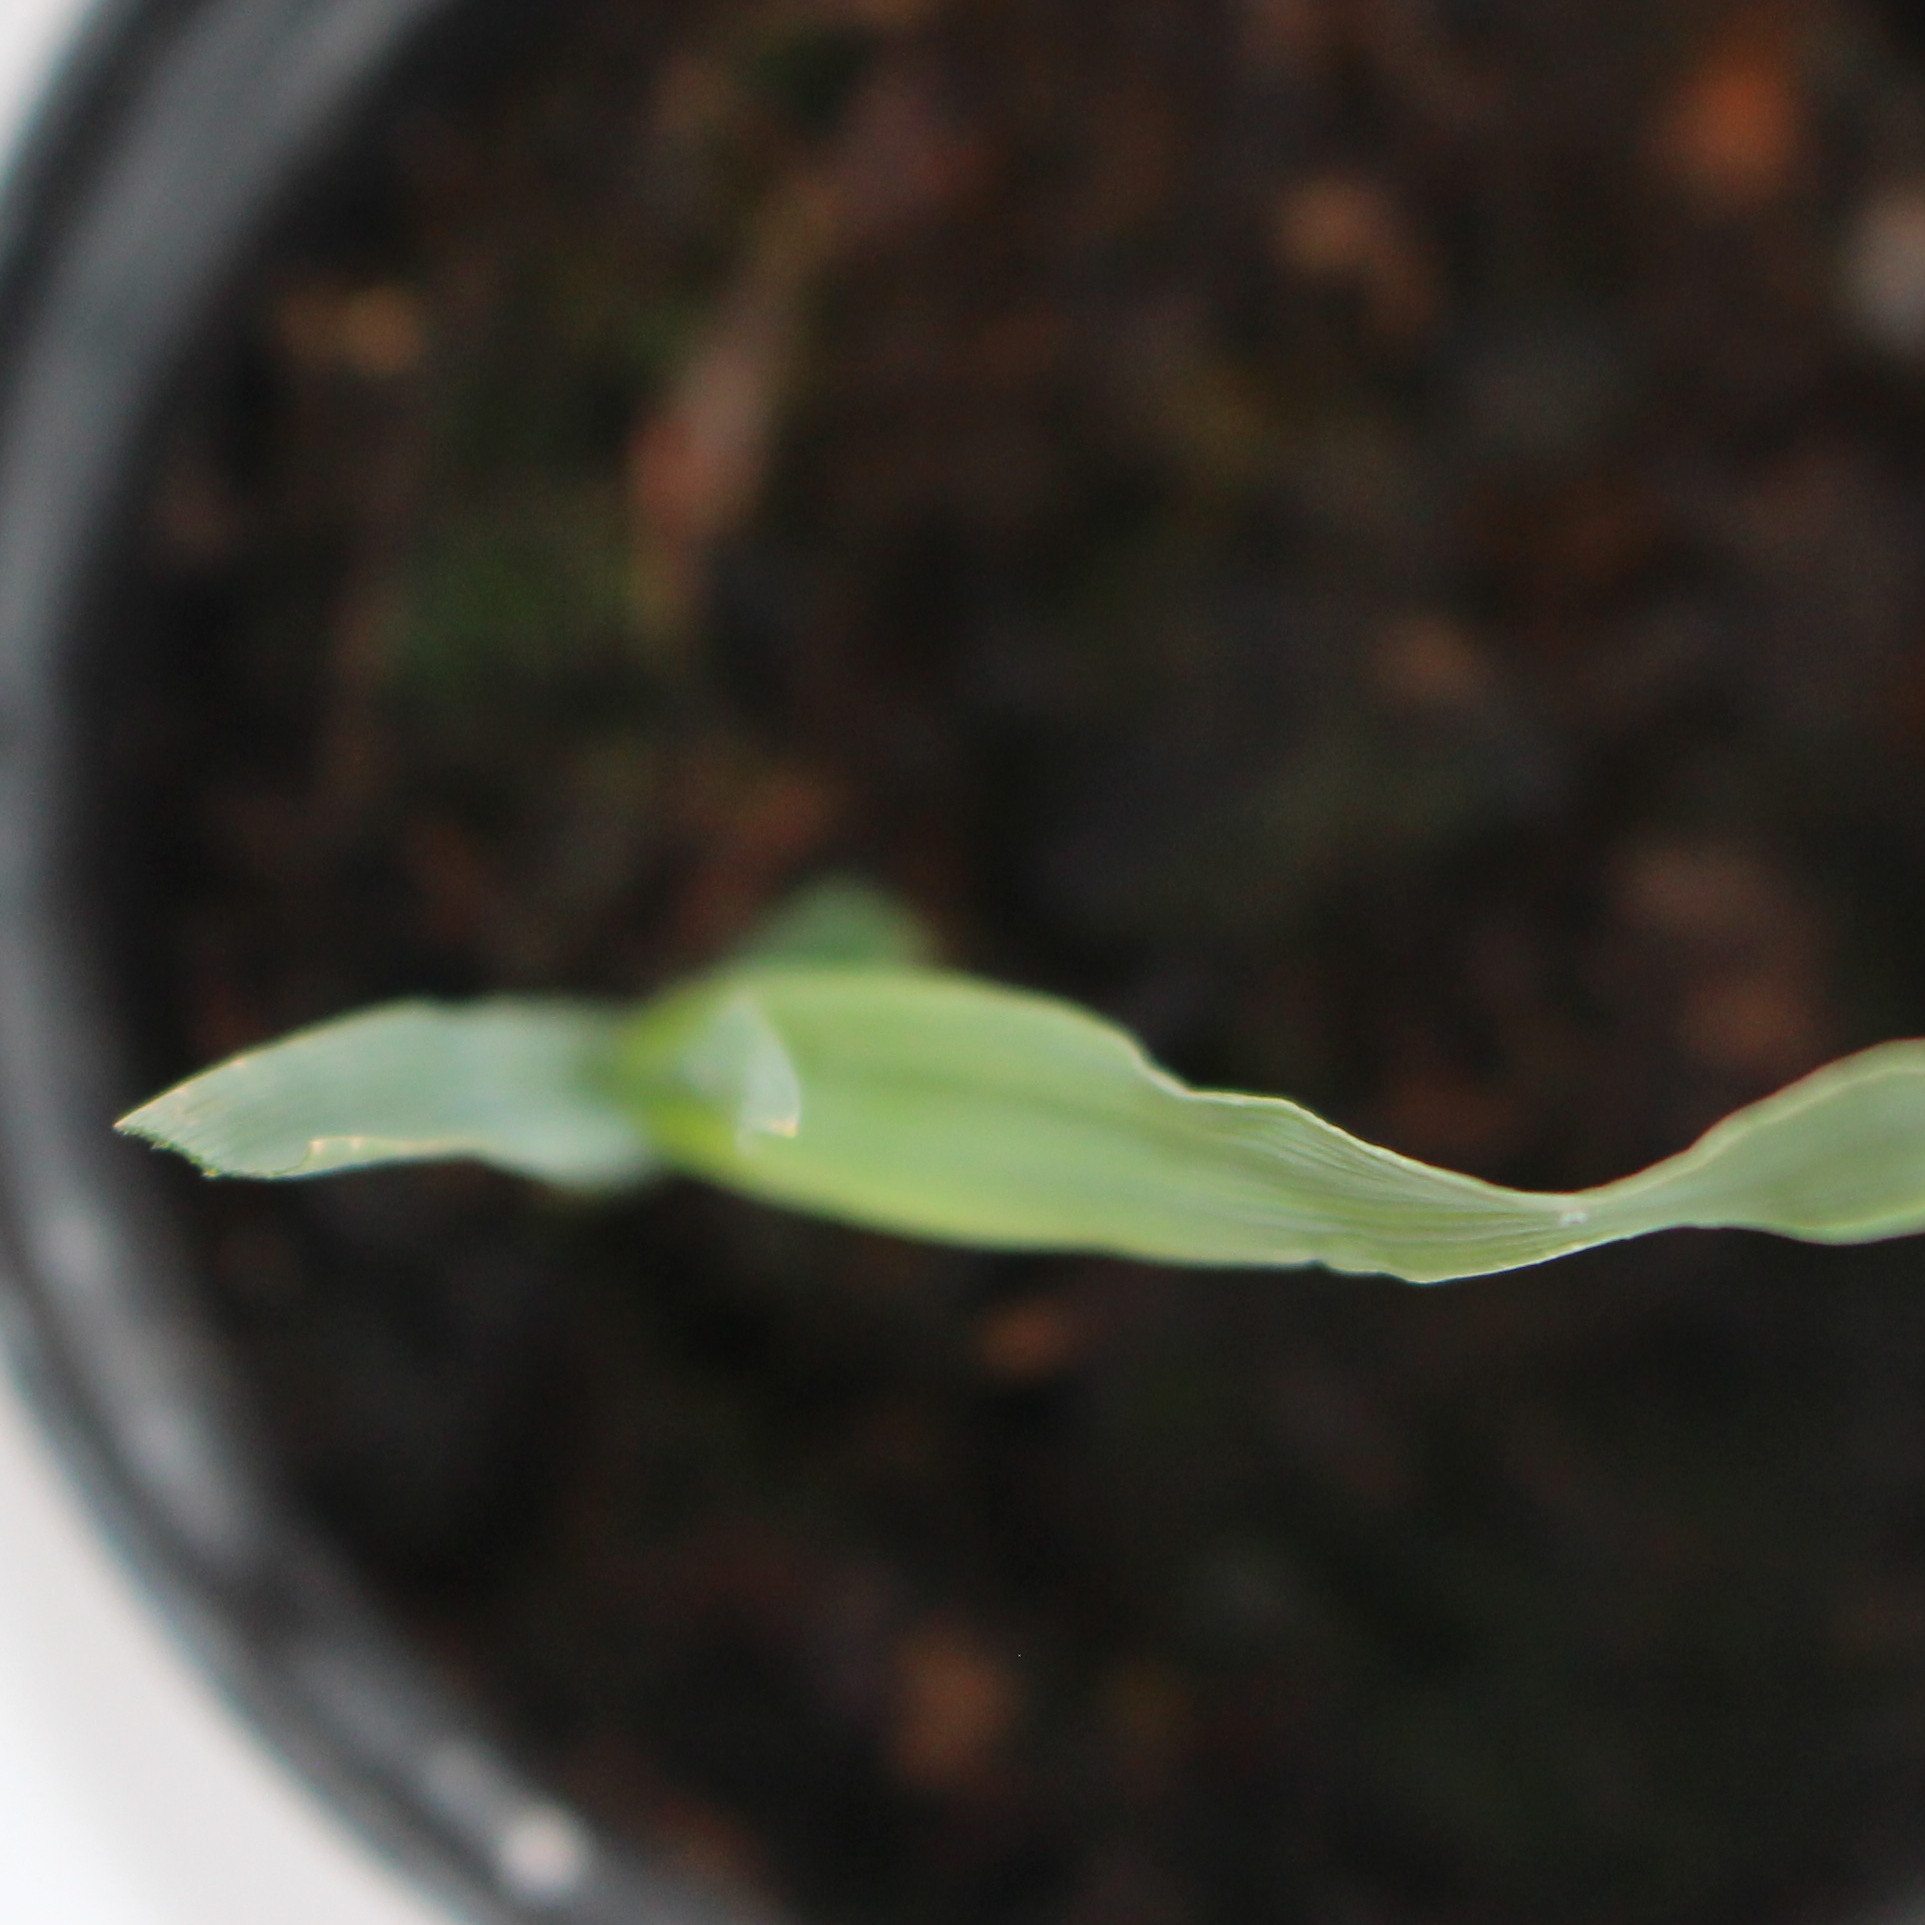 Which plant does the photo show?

Avena sterilis
